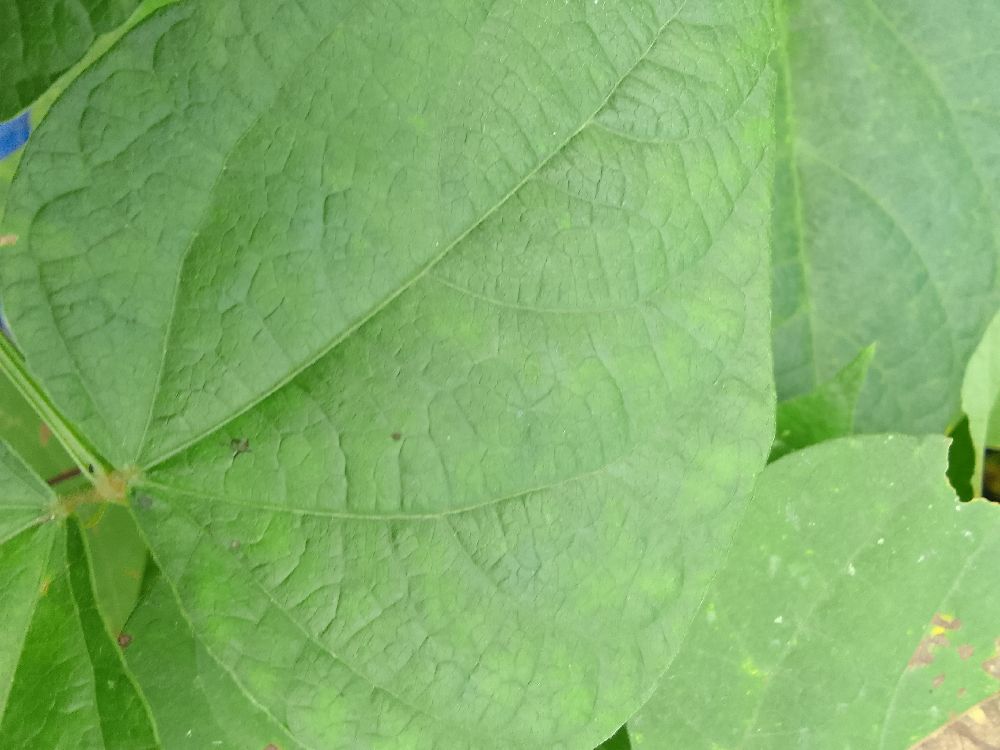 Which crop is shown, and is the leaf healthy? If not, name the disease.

common bean, healthy
